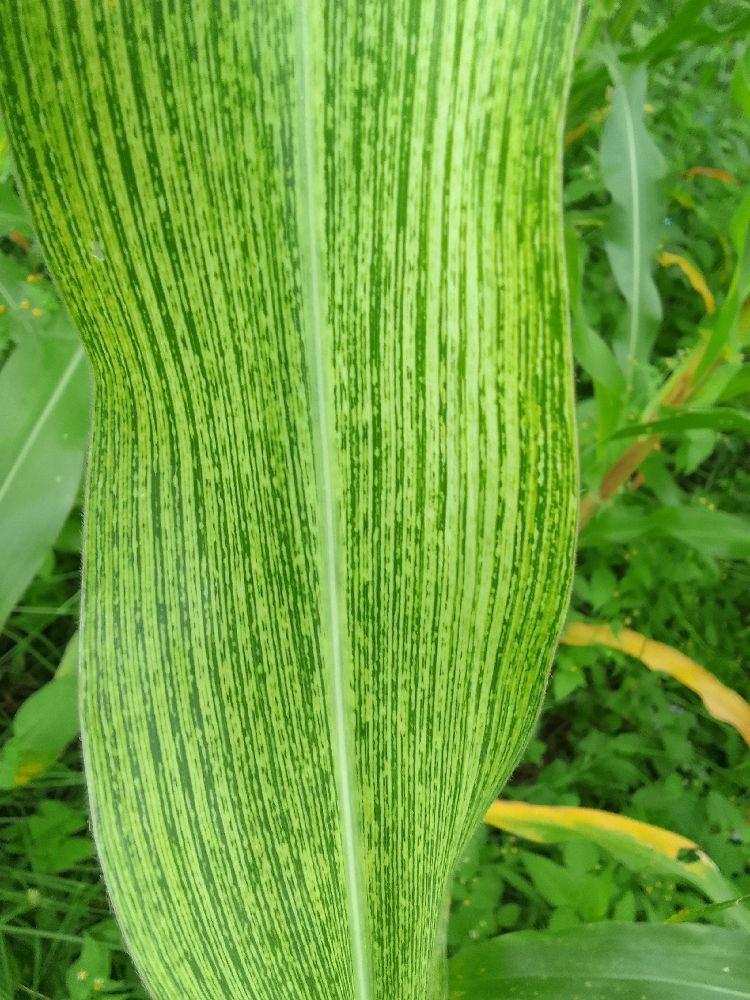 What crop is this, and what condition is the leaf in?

maize, maize streak virus
